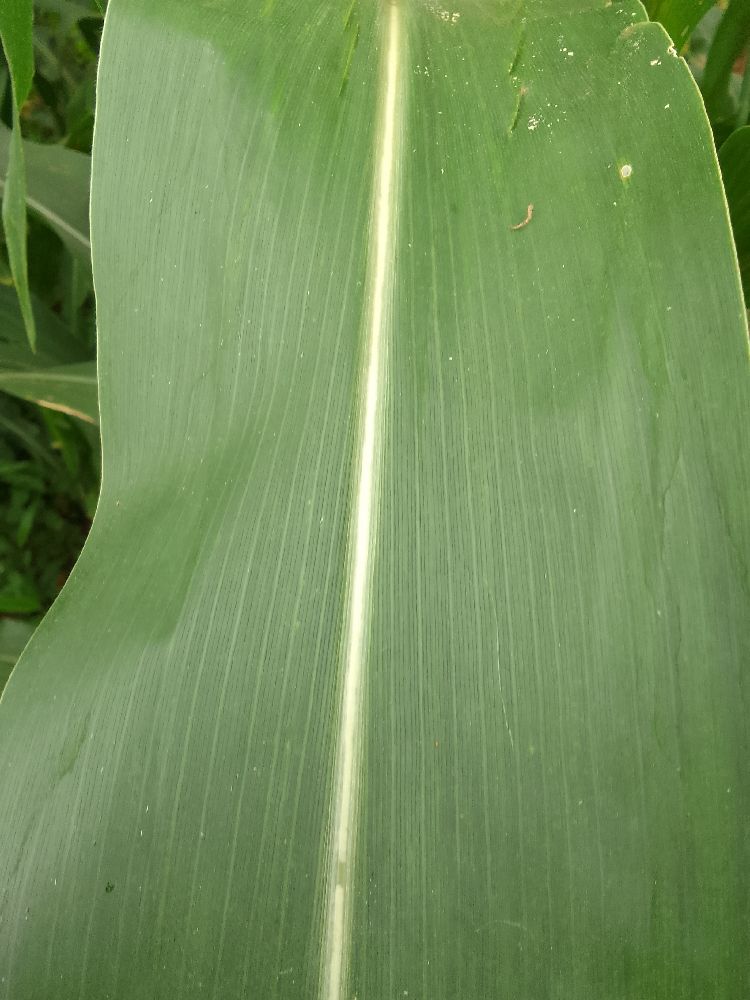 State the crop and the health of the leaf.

maize, healthy
